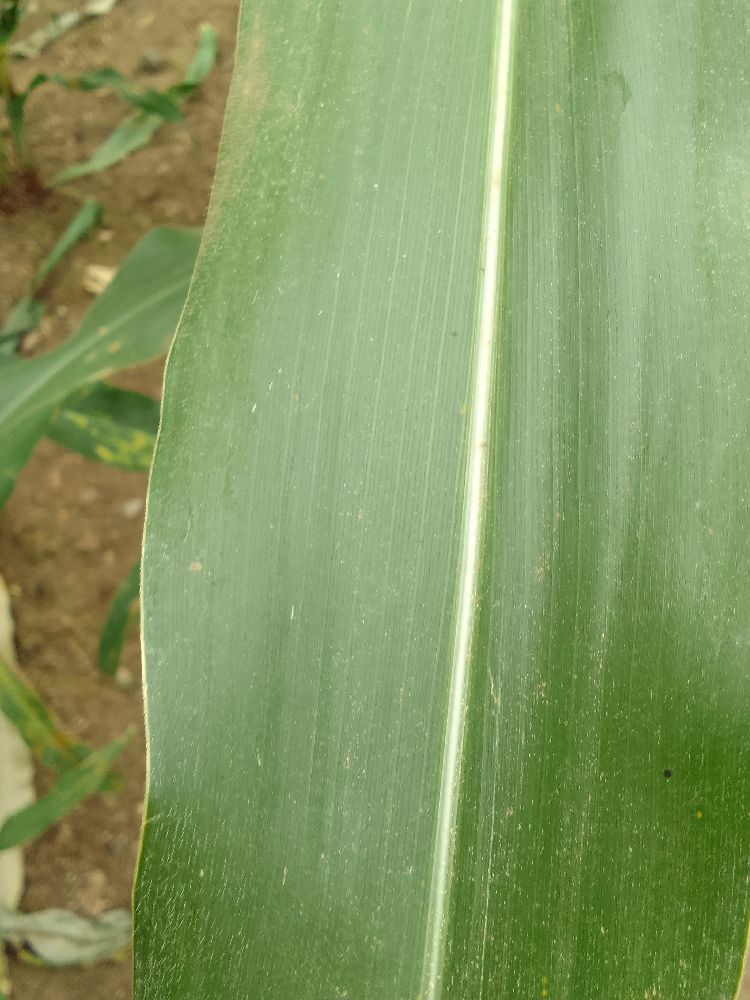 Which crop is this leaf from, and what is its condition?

maize, healthy
